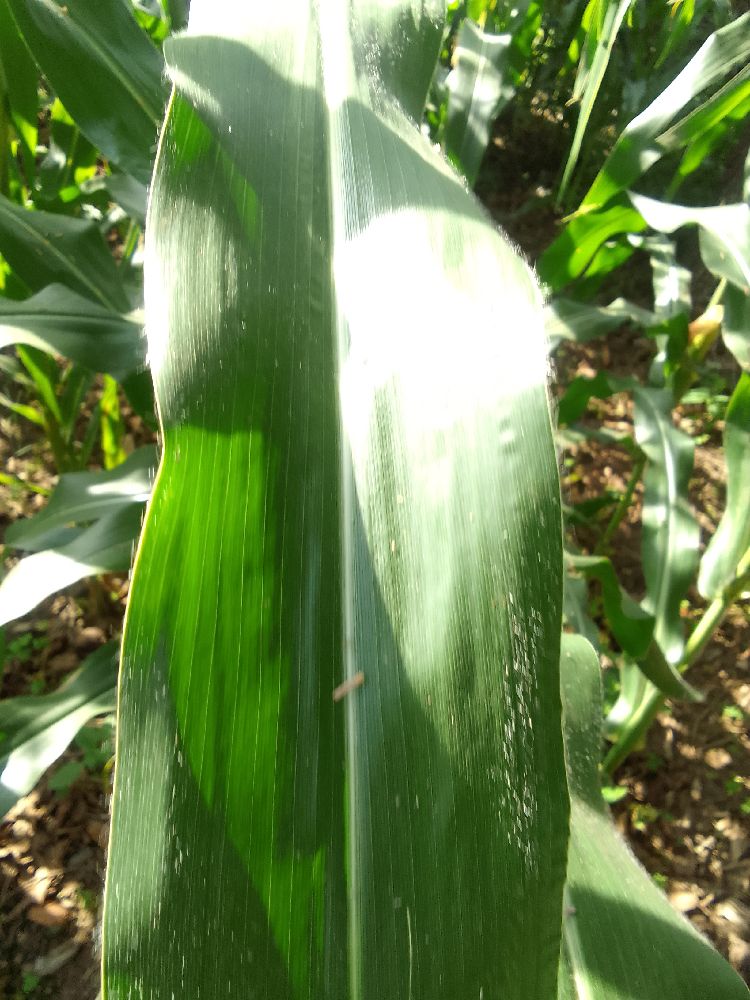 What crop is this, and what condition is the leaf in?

maize, healthy
